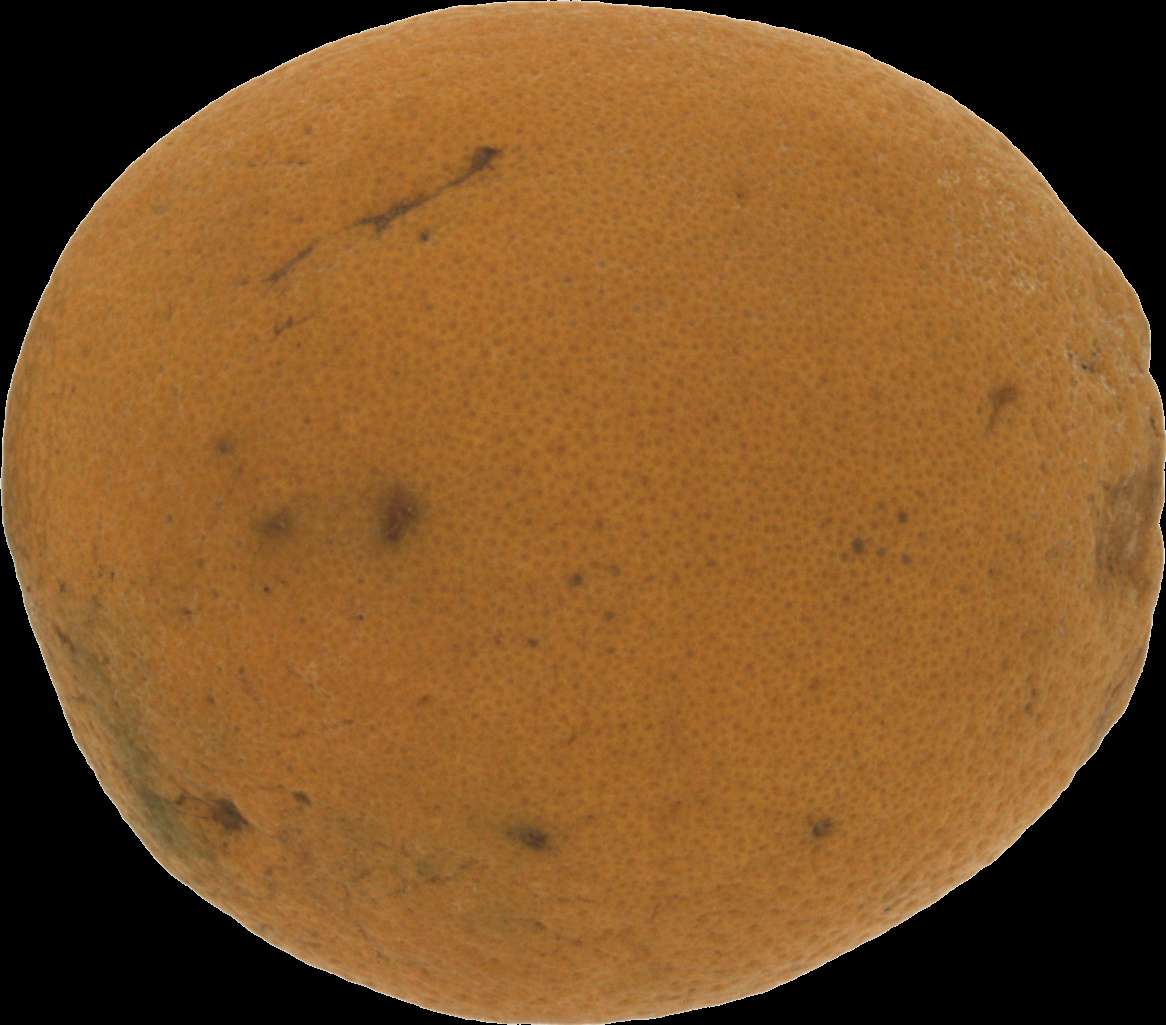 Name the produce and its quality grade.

orange, bad
